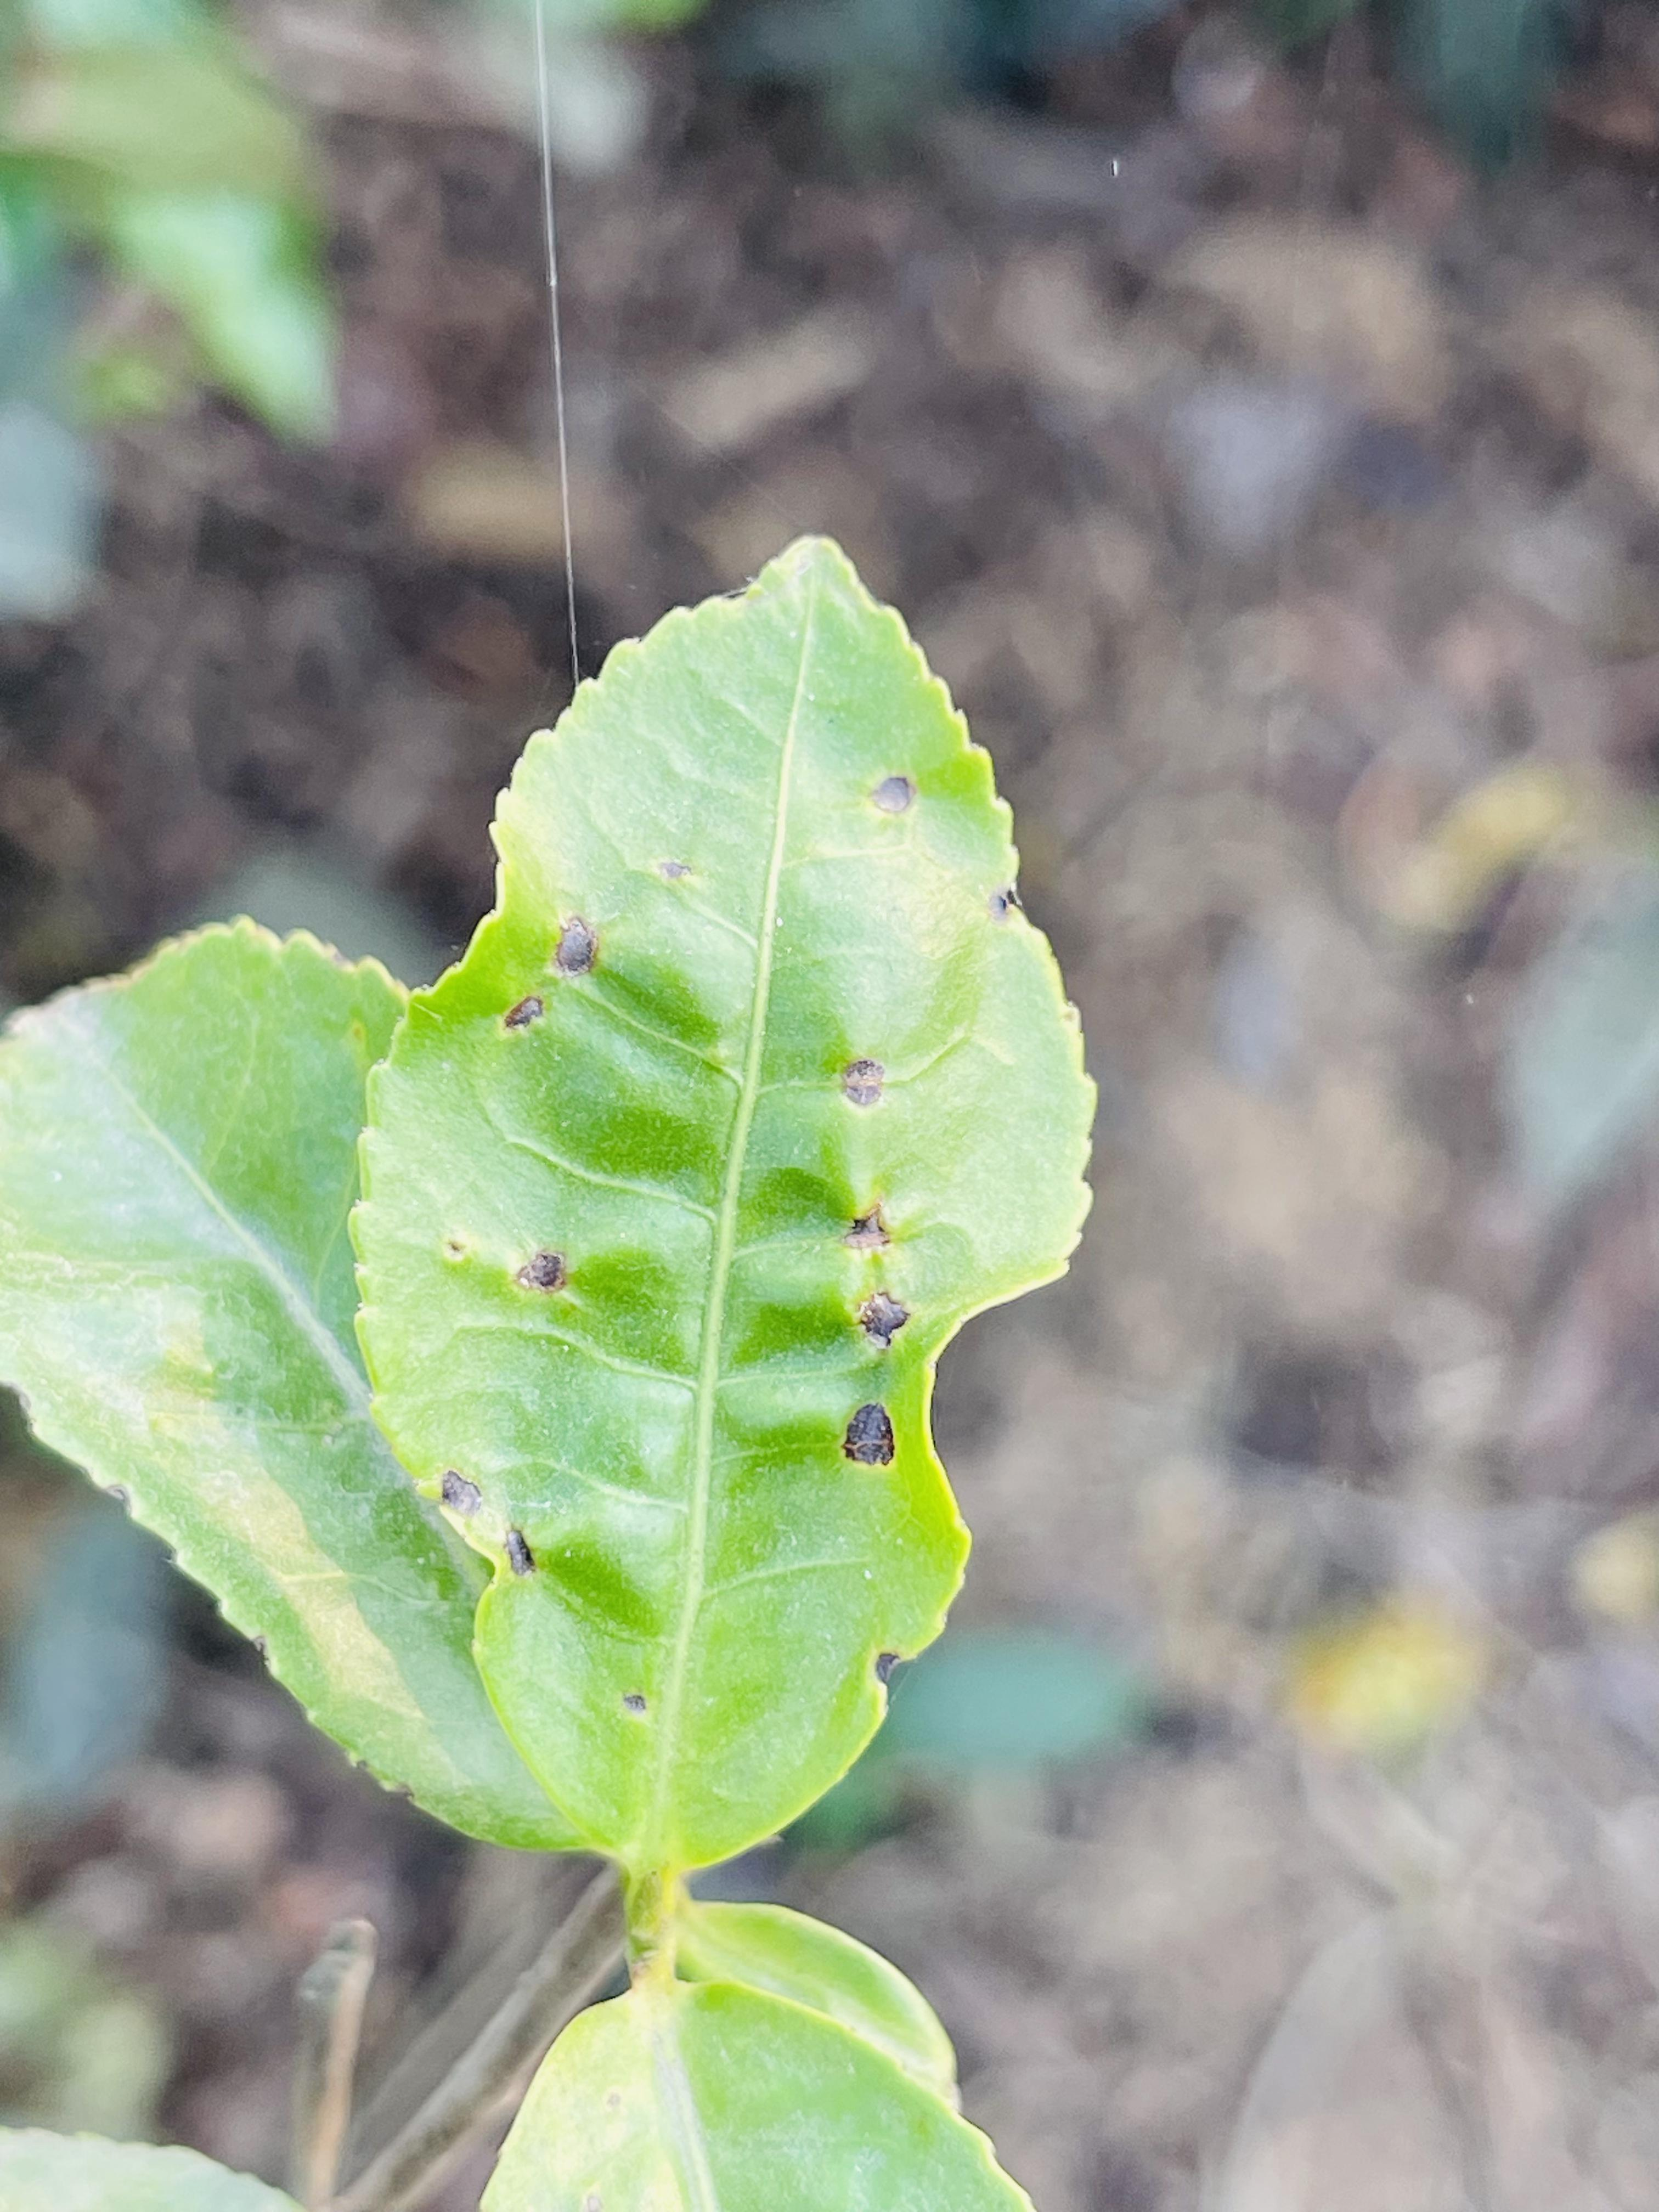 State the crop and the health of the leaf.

tea, helopeltis
